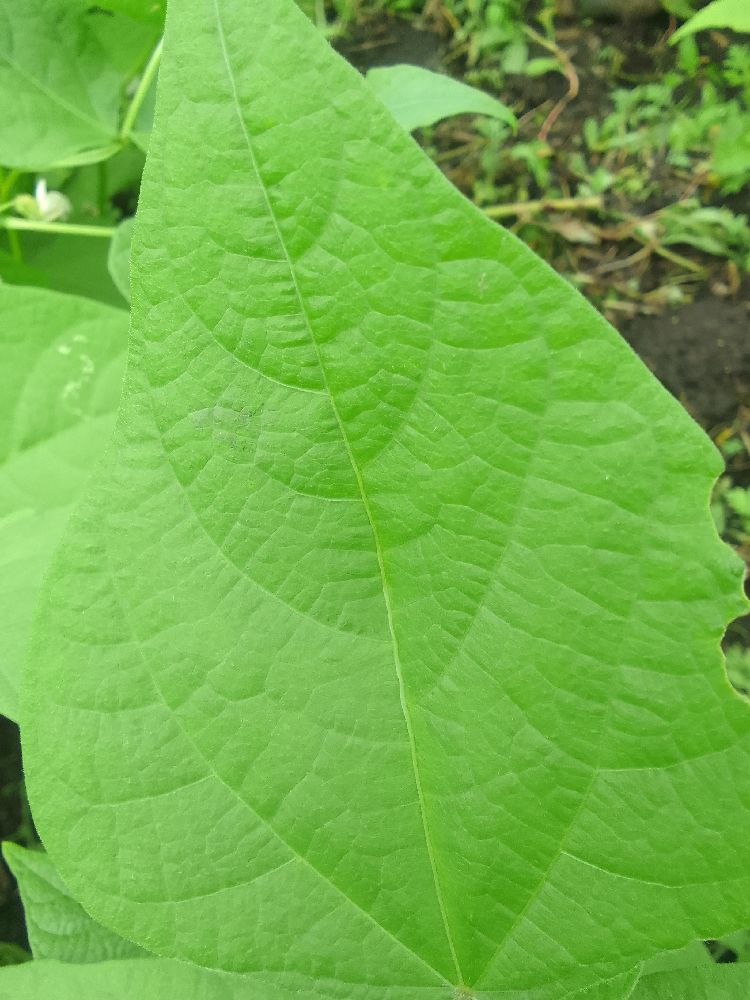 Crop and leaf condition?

common bean, healthy
